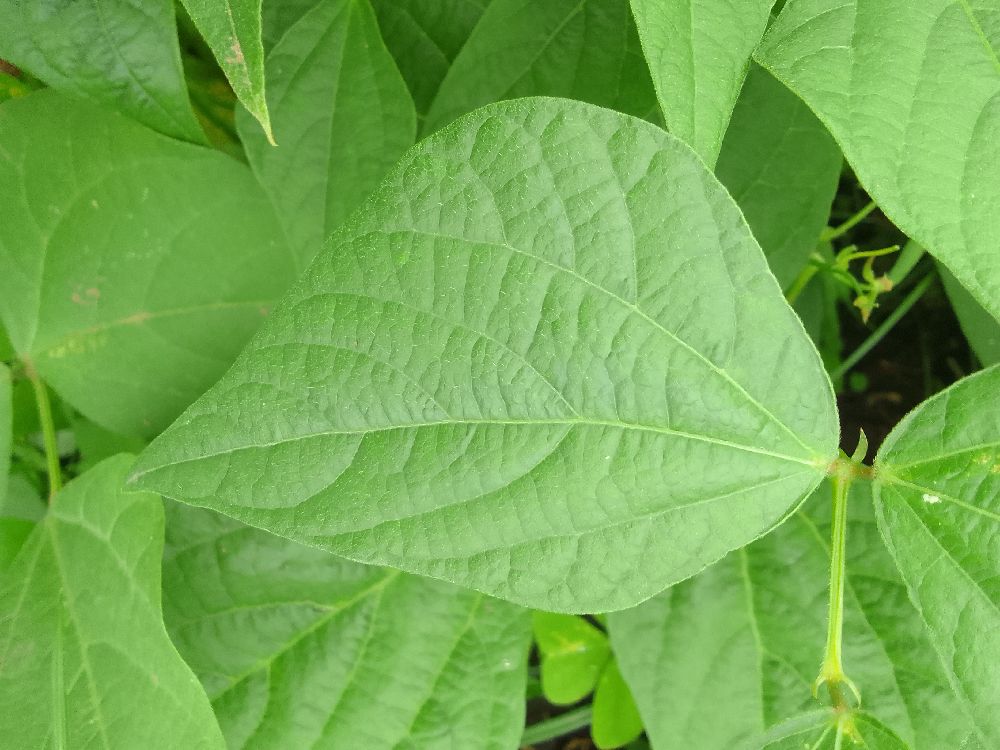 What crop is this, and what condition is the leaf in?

common bean, healthy
